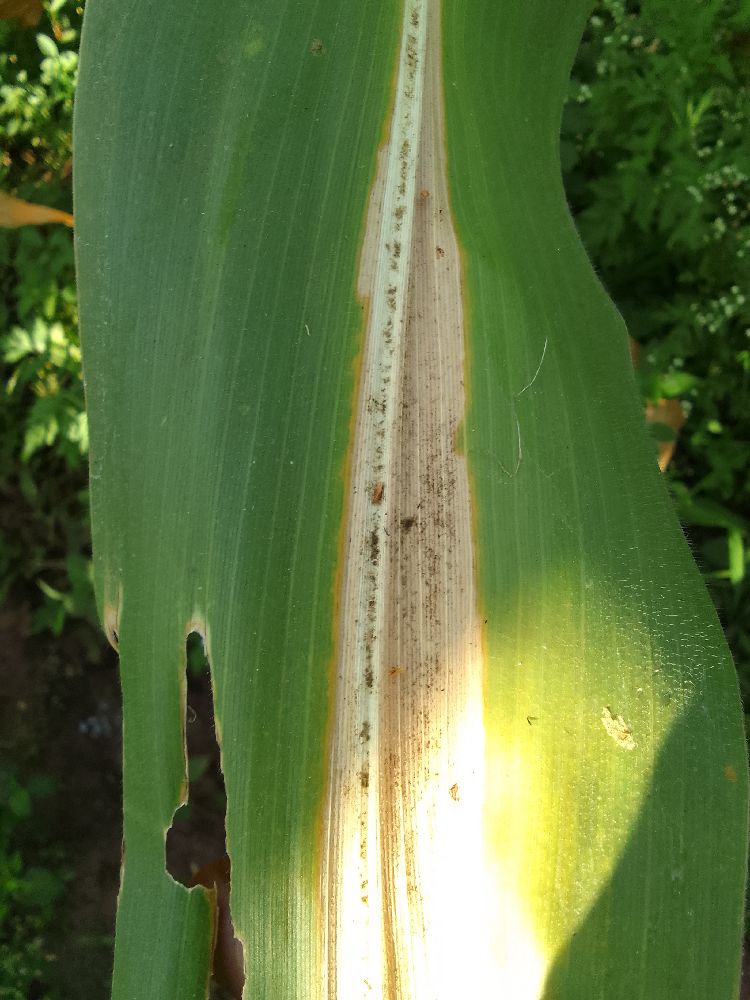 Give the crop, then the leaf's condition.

maize, maize lethal necrosis
